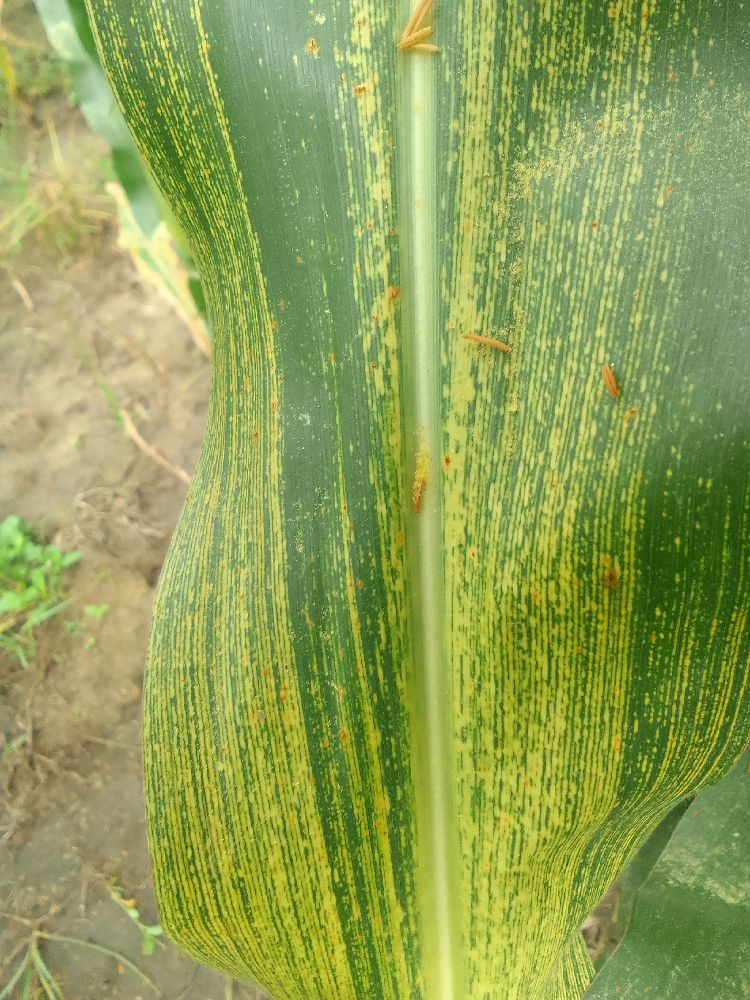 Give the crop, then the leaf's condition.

maize, maize streak virus
